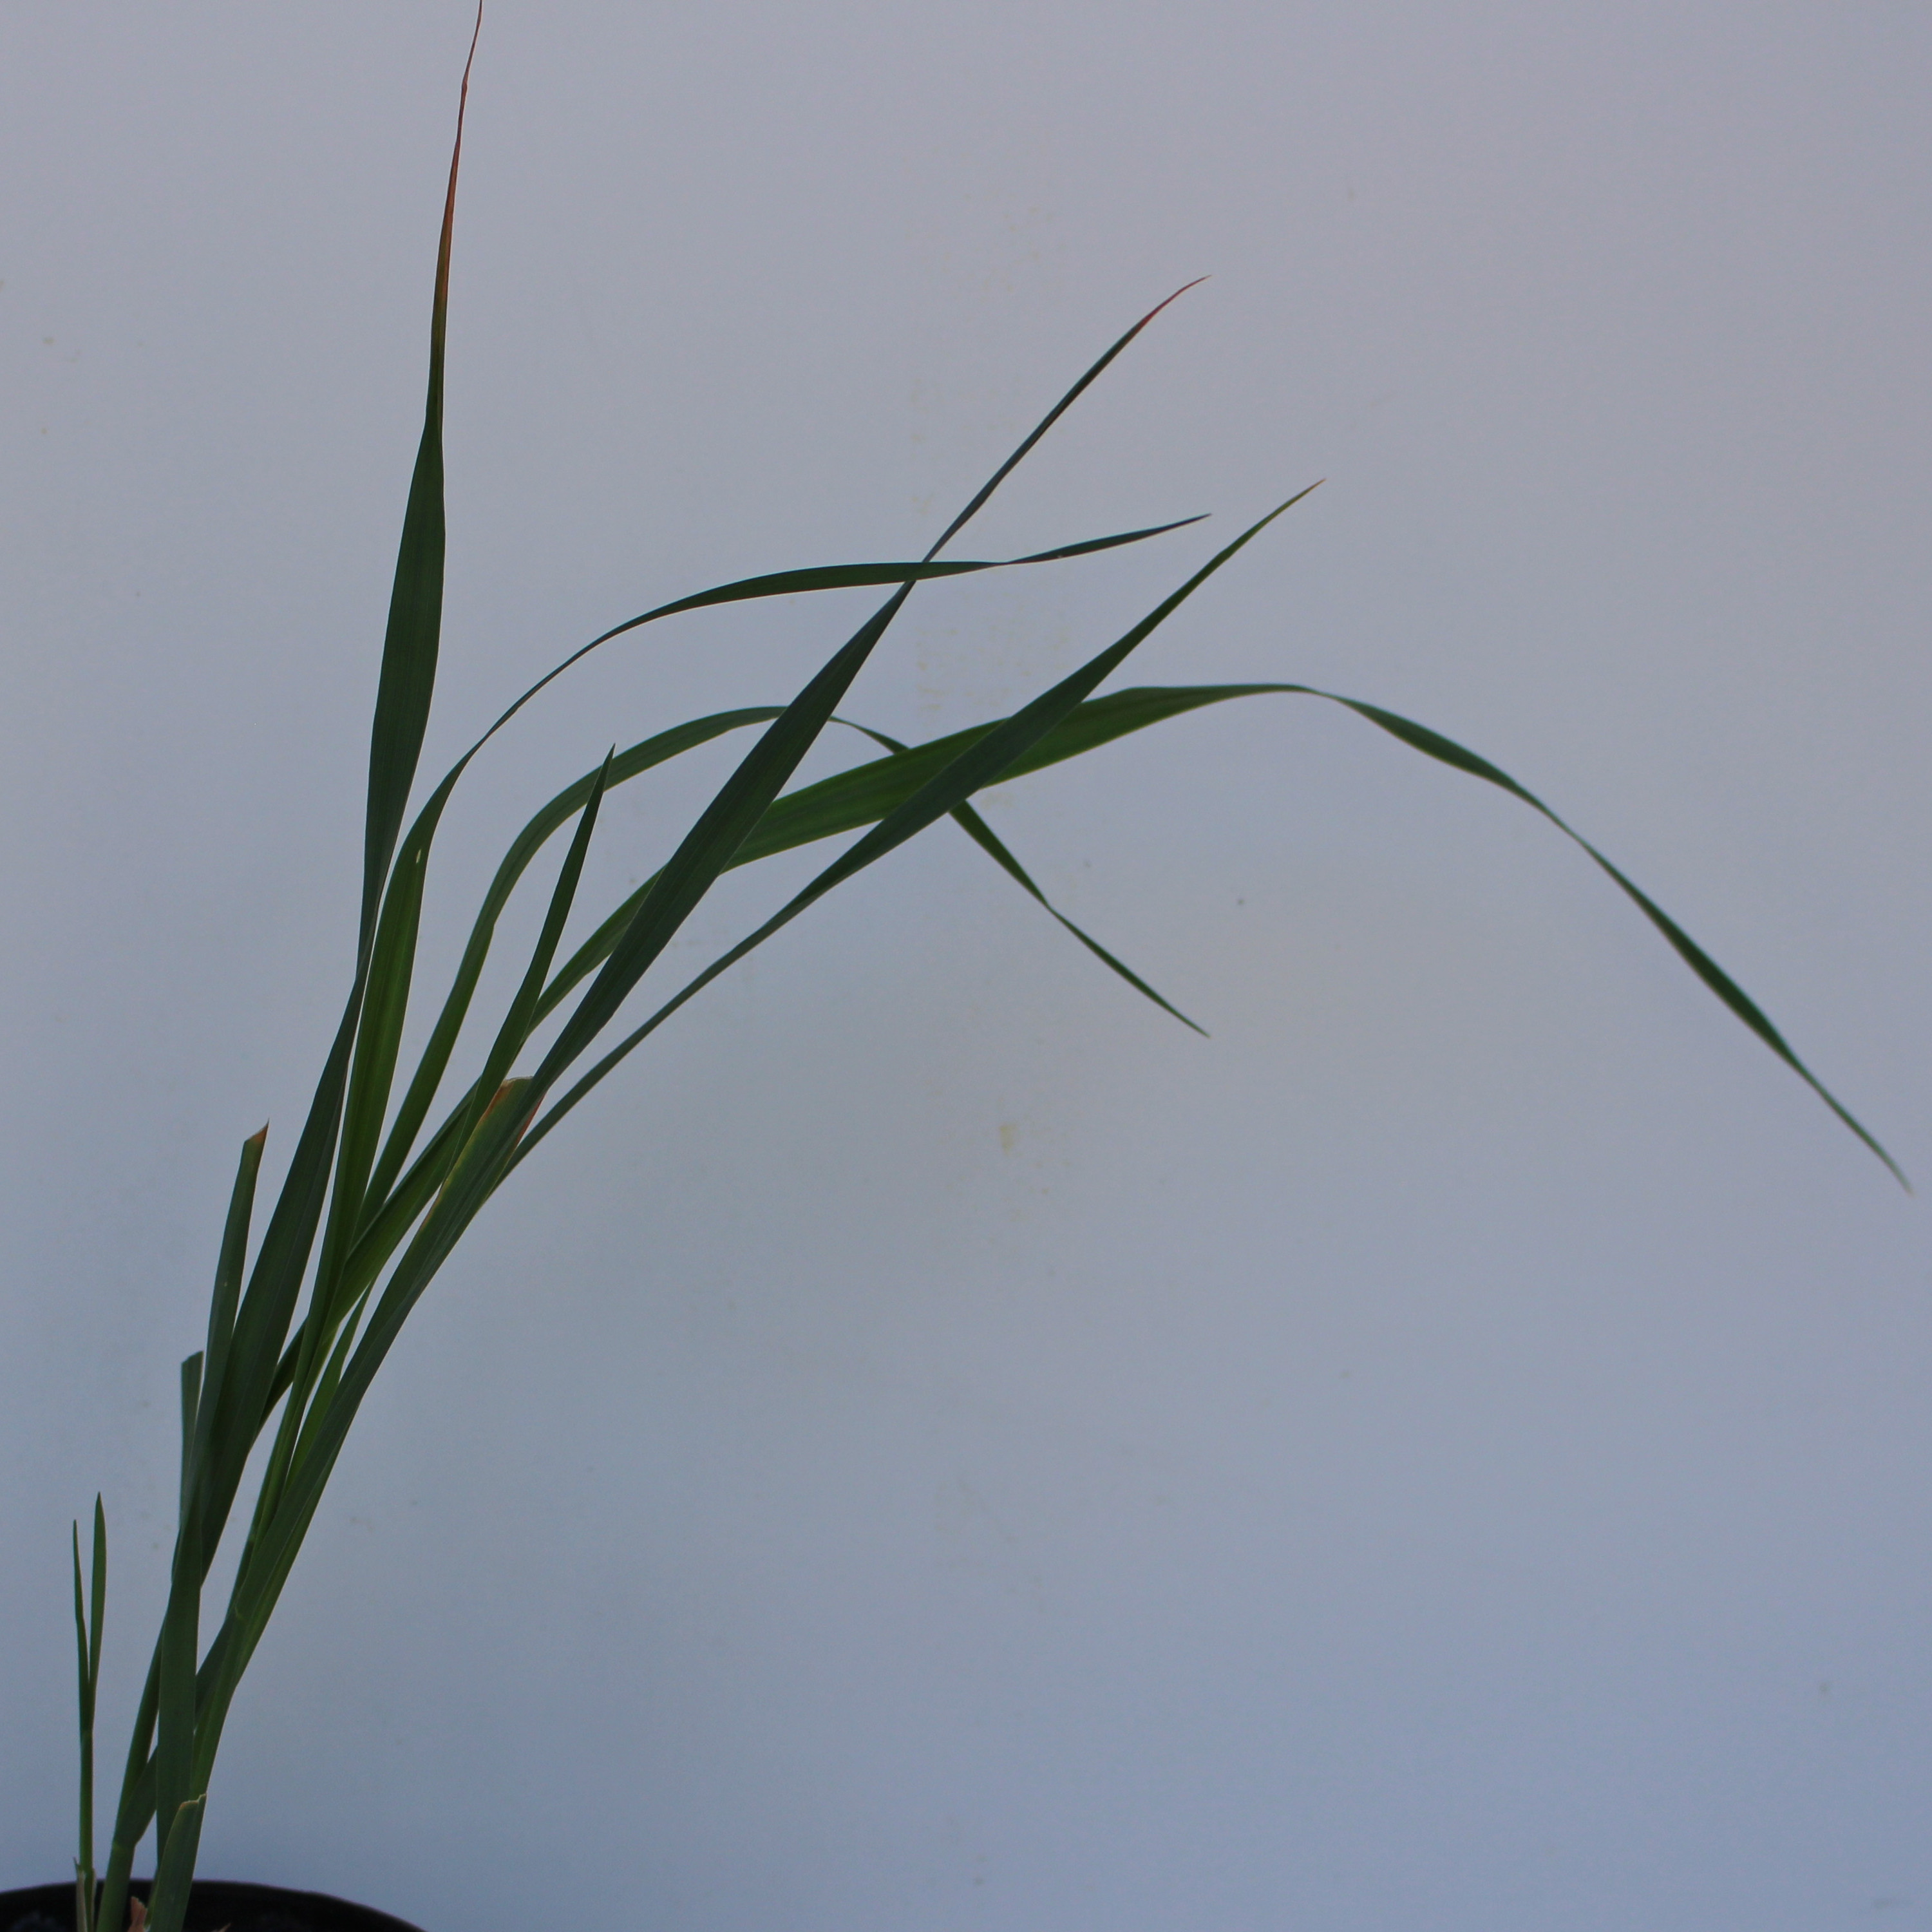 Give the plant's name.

Avena sterilis
